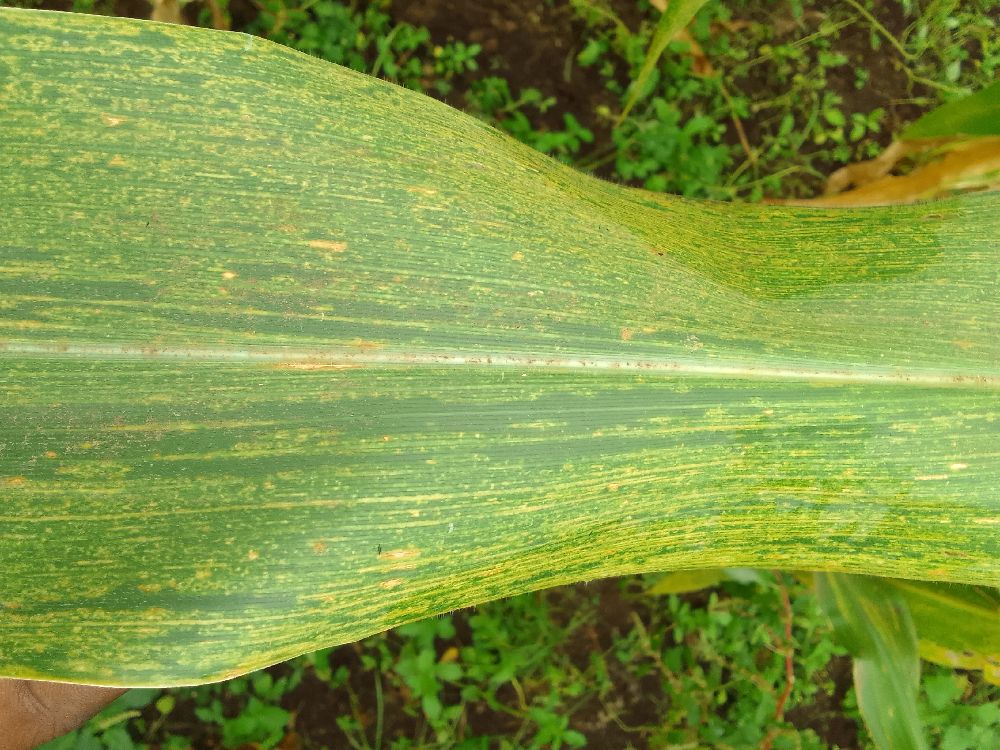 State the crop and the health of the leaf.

maize, maize lethal necrosis
